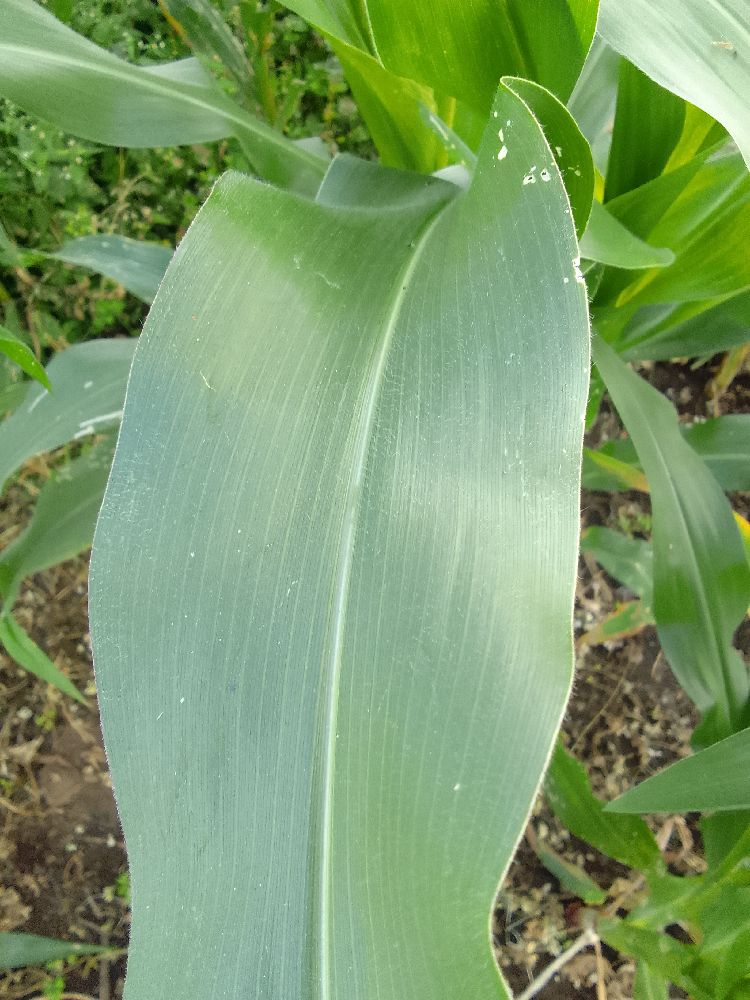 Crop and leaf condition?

maize, healthy
